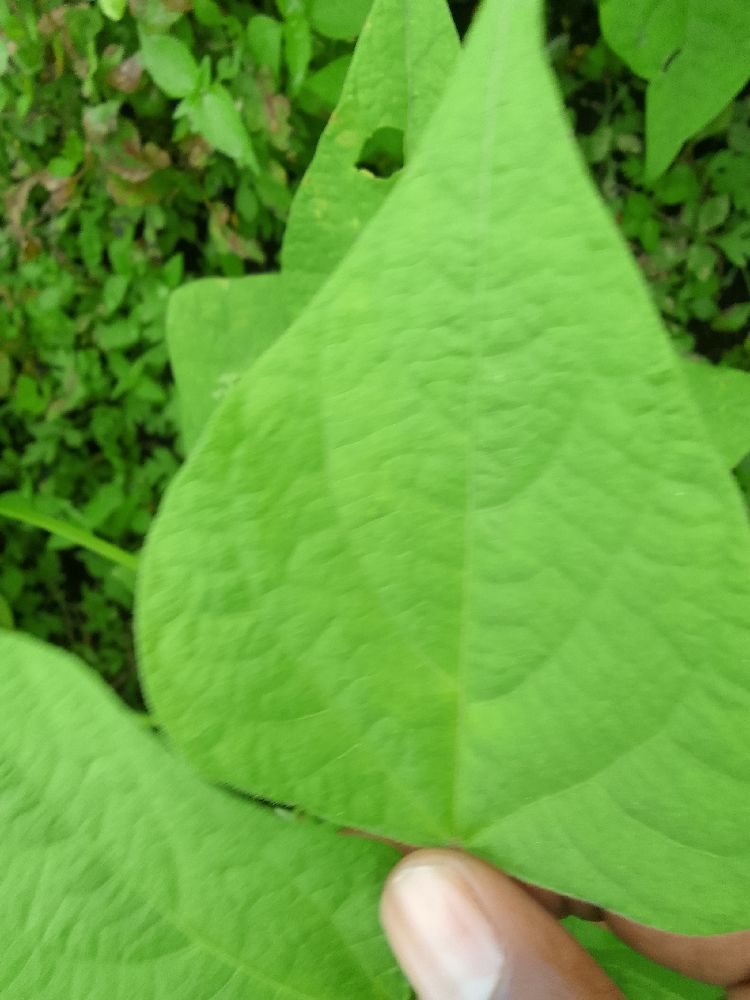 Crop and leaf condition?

common bean, healthy
